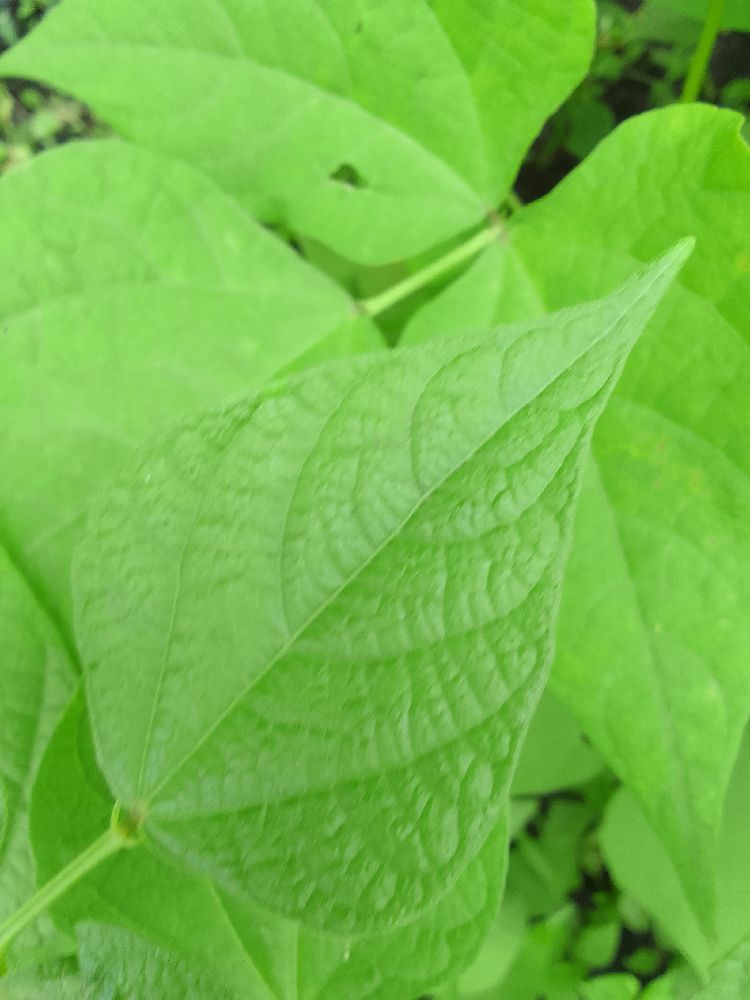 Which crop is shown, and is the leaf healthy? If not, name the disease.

common bean, healthy
